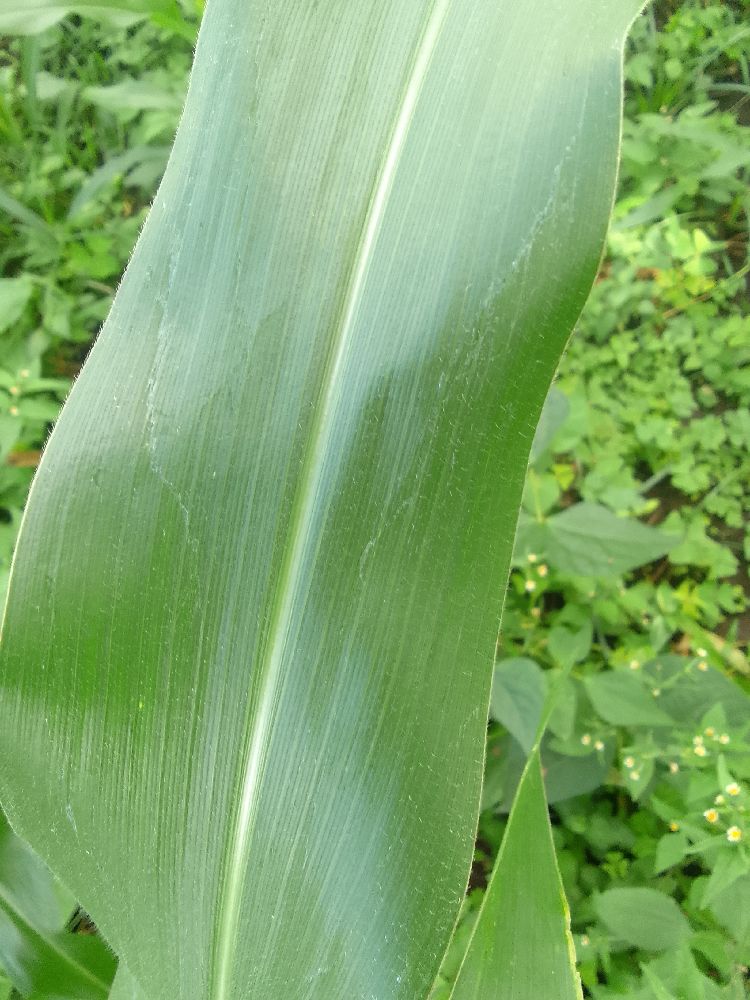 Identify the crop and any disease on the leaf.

maize, healthy
